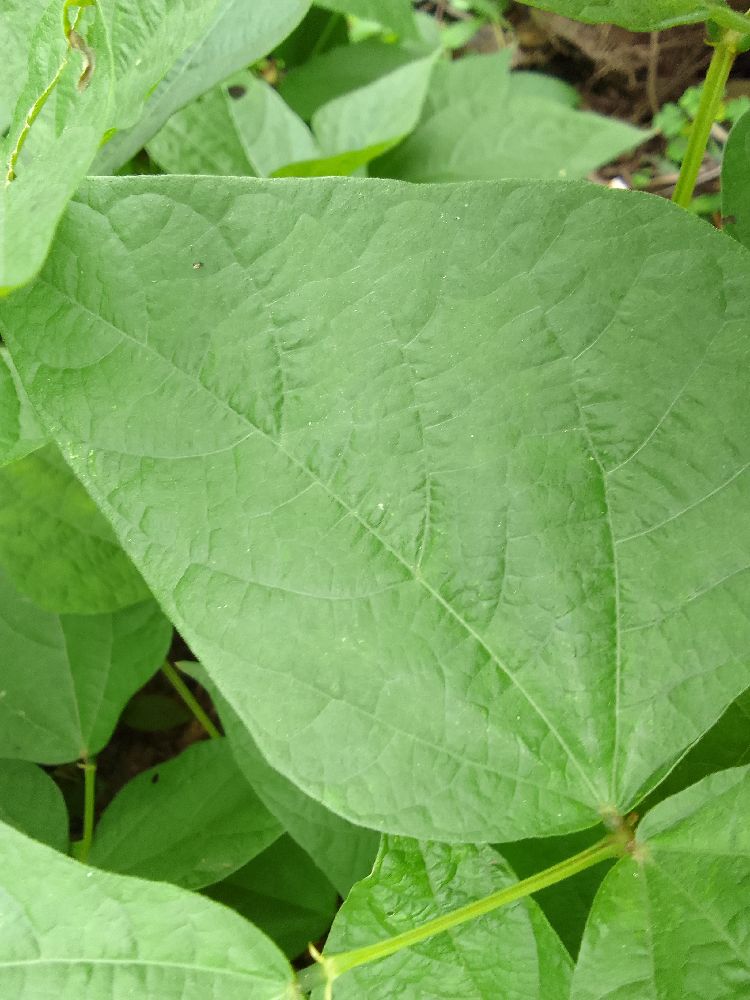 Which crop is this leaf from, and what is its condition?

common bean, healthy
